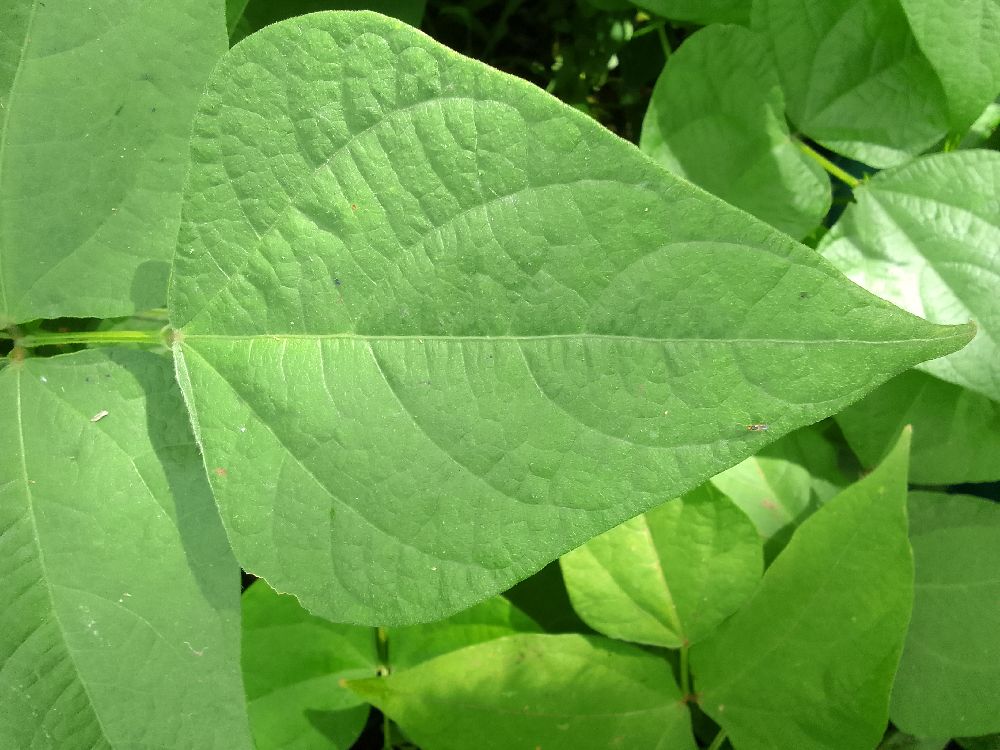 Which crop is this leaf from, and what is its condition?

common bean, healthy
